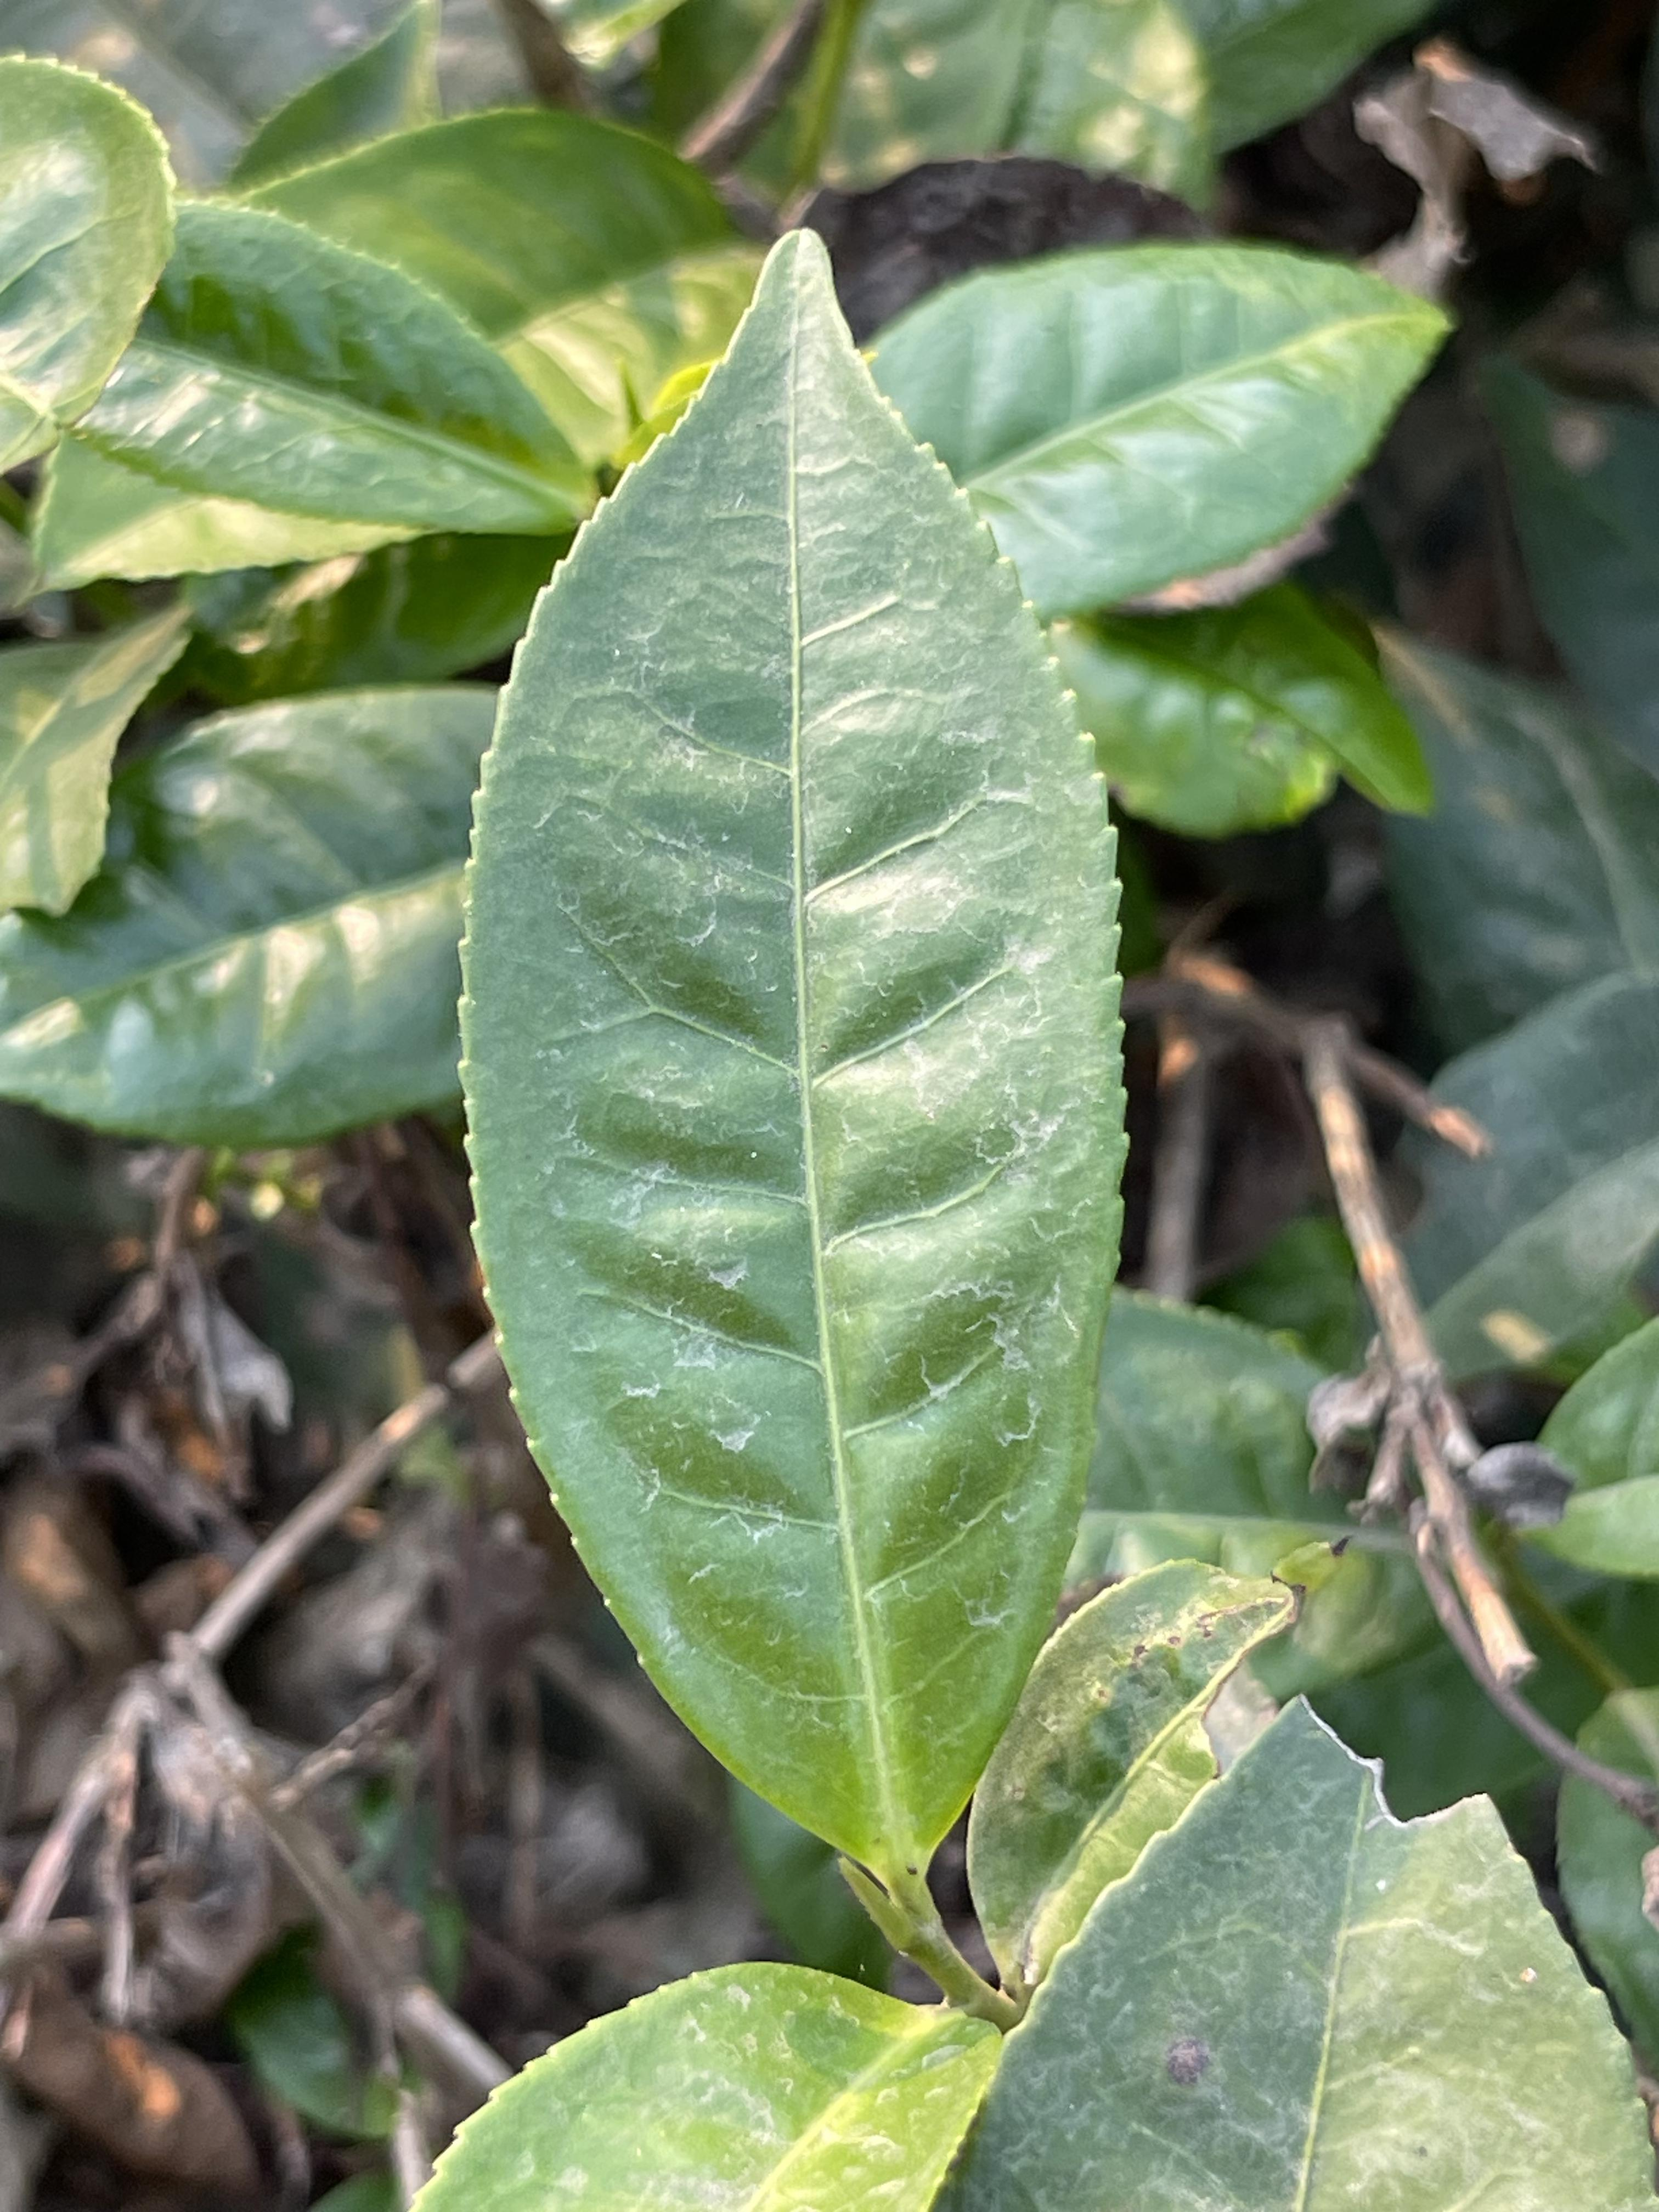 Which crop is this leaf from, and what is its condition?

tea, healthy leaf
